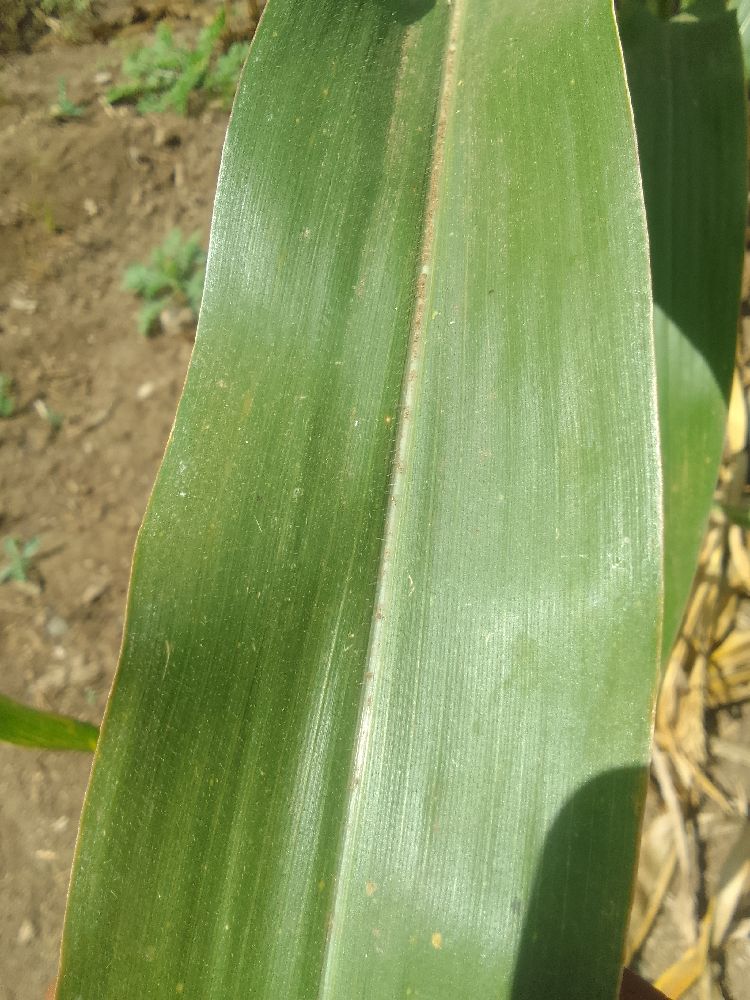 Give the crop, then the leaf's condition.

maize, healthy
